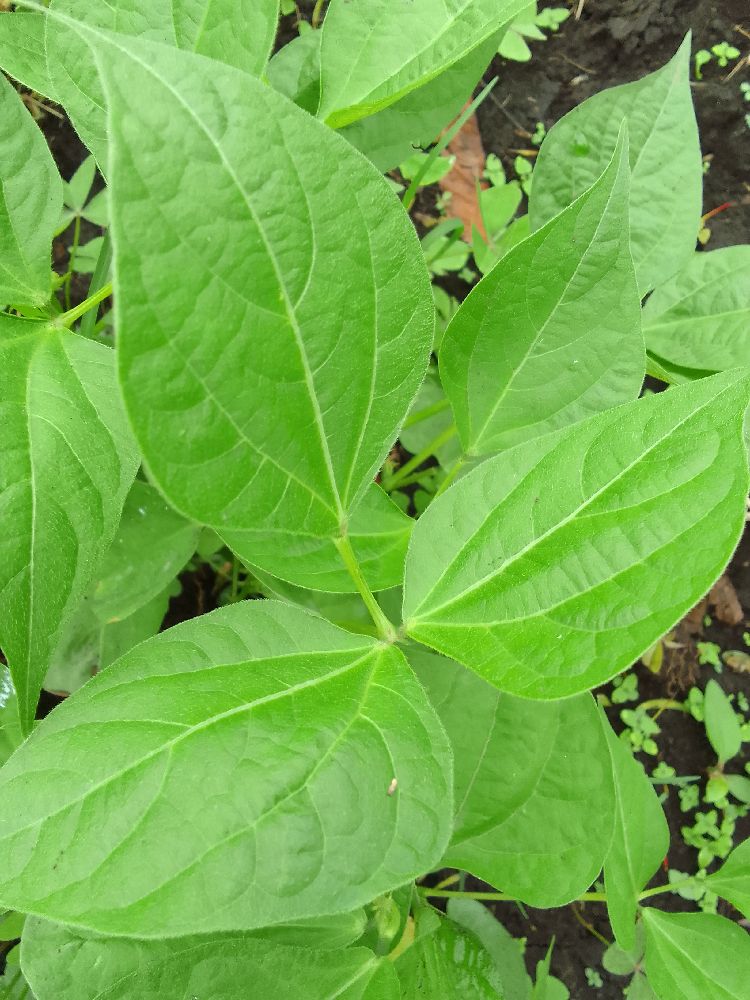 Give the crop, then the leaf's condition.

common bean, healthy
